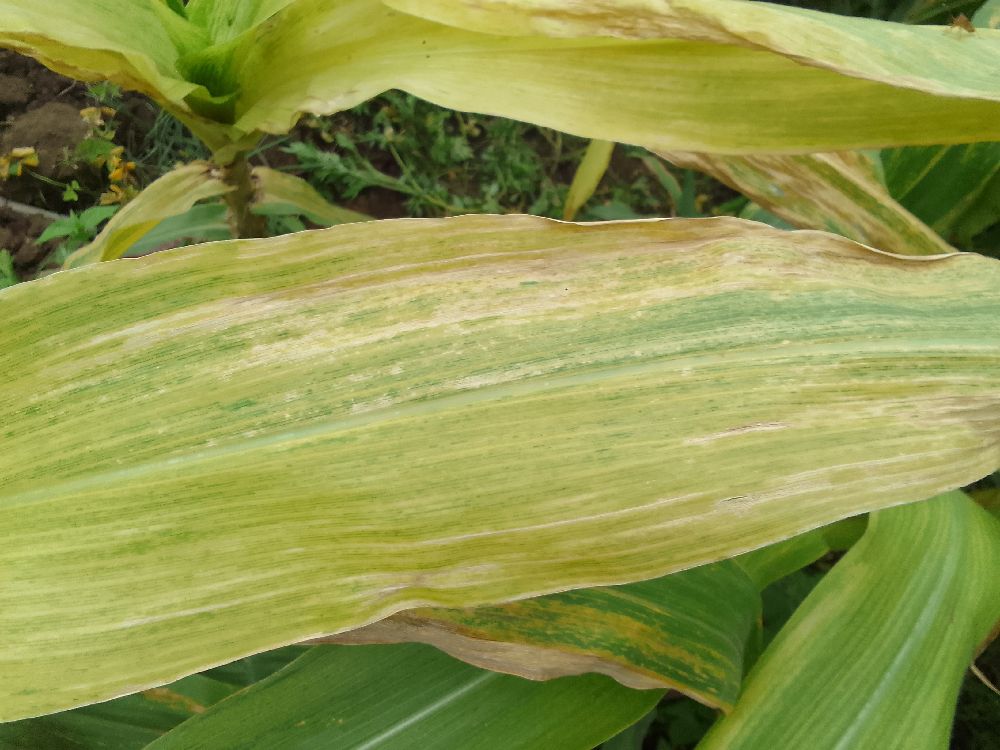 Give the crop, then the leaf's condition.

maize, maize lethal necrosis
